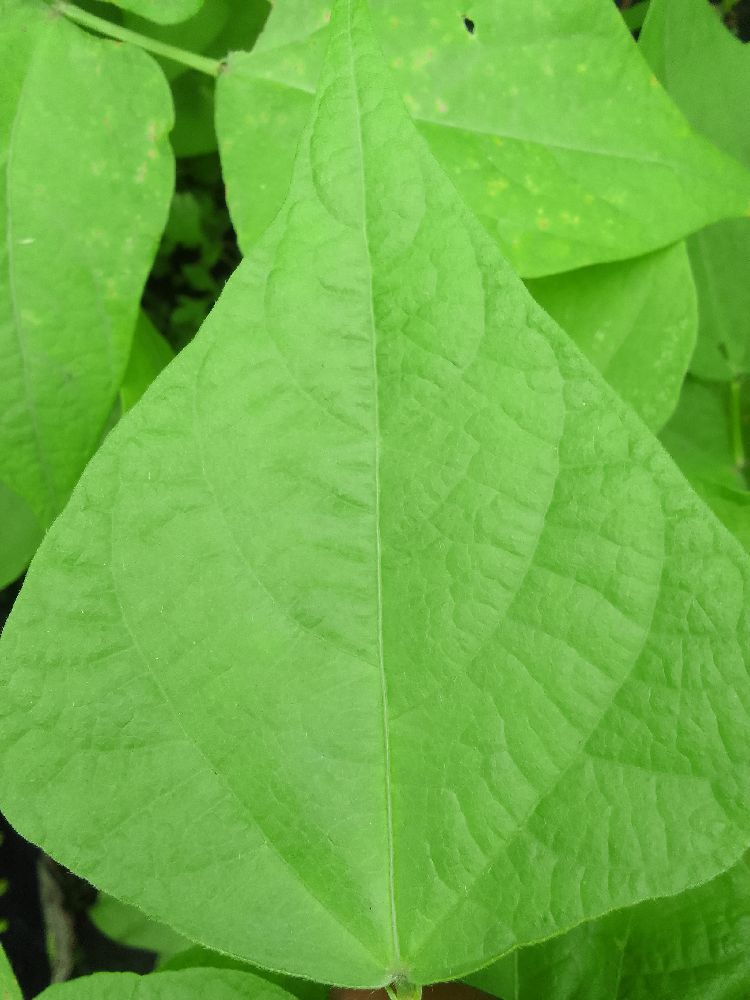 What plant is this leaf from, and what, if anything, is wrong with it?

common bean, healthy
